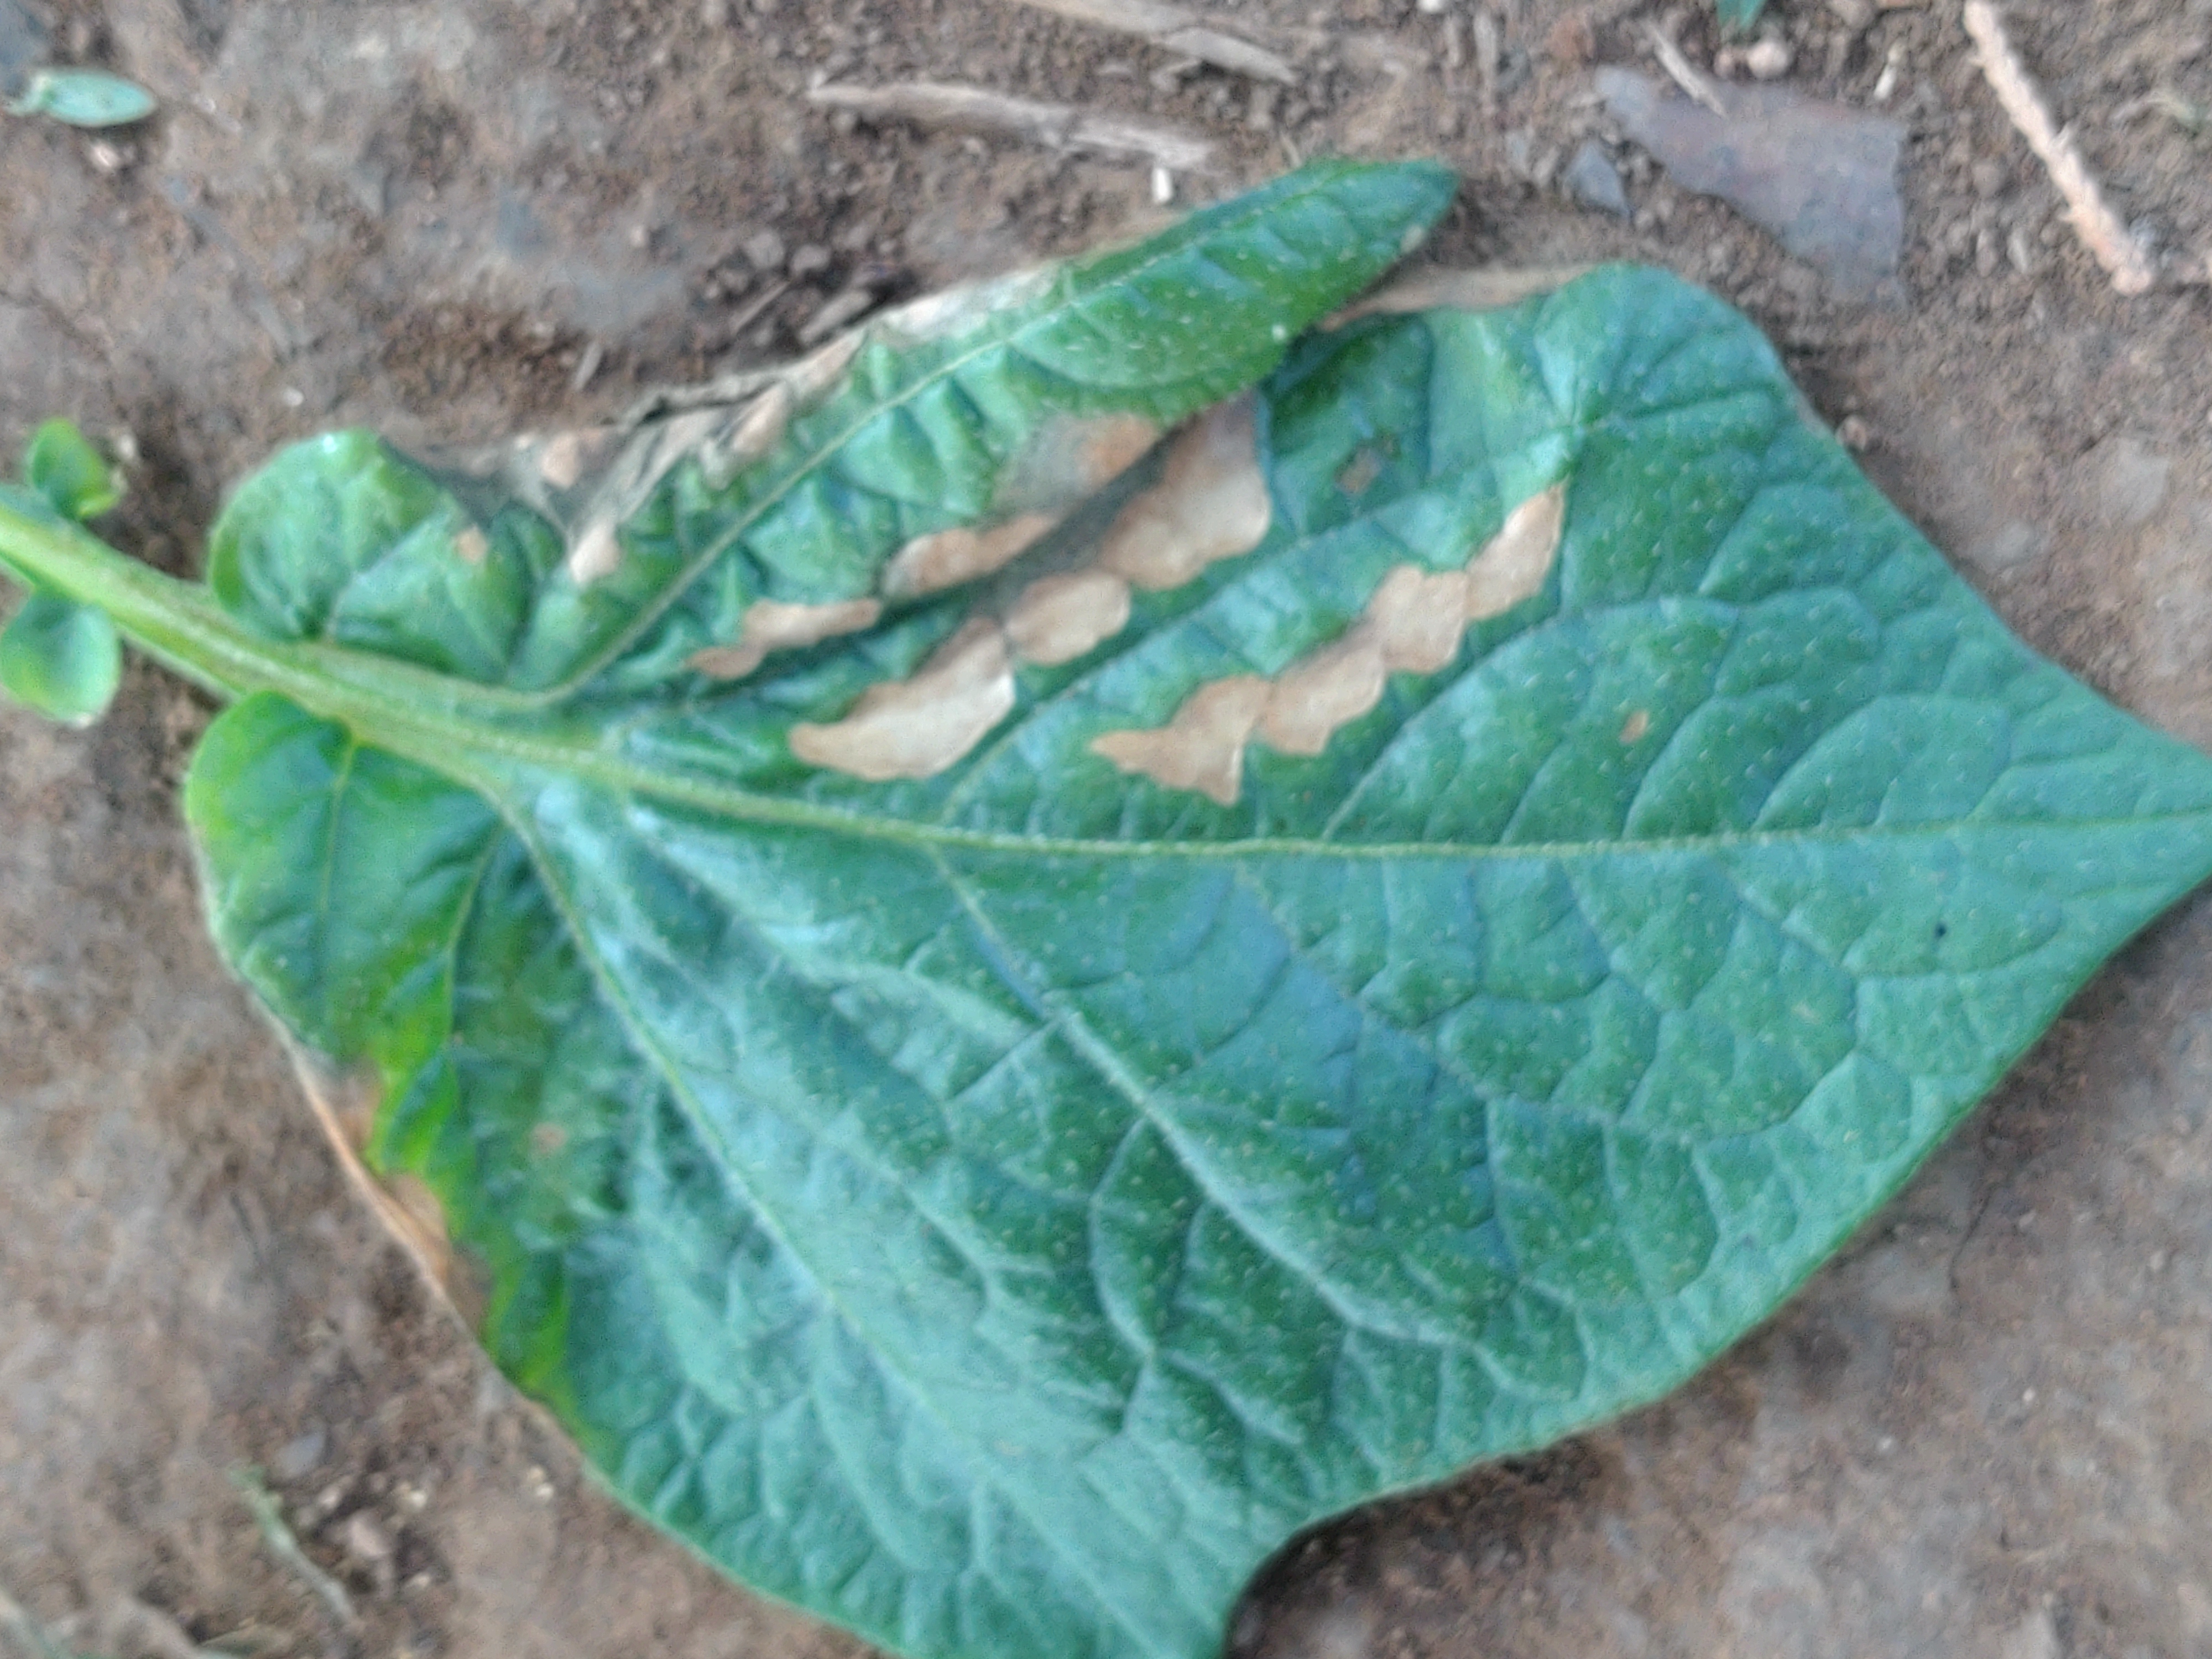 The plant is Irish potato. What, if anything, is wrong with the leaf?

early blight
